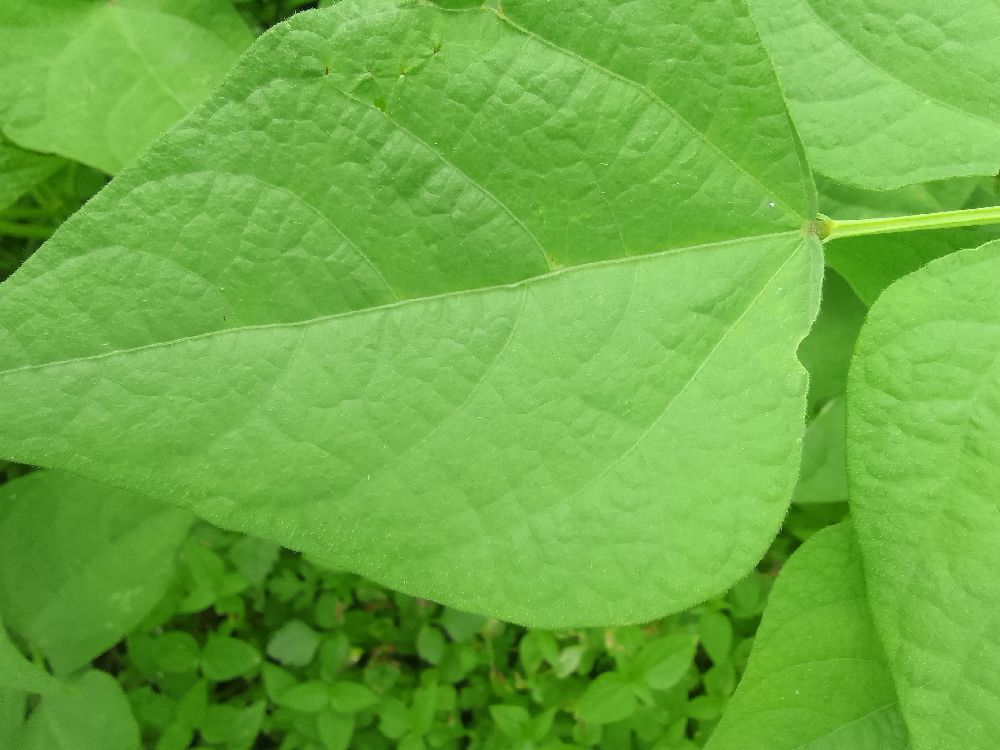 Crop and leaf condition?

common bean, healthy
